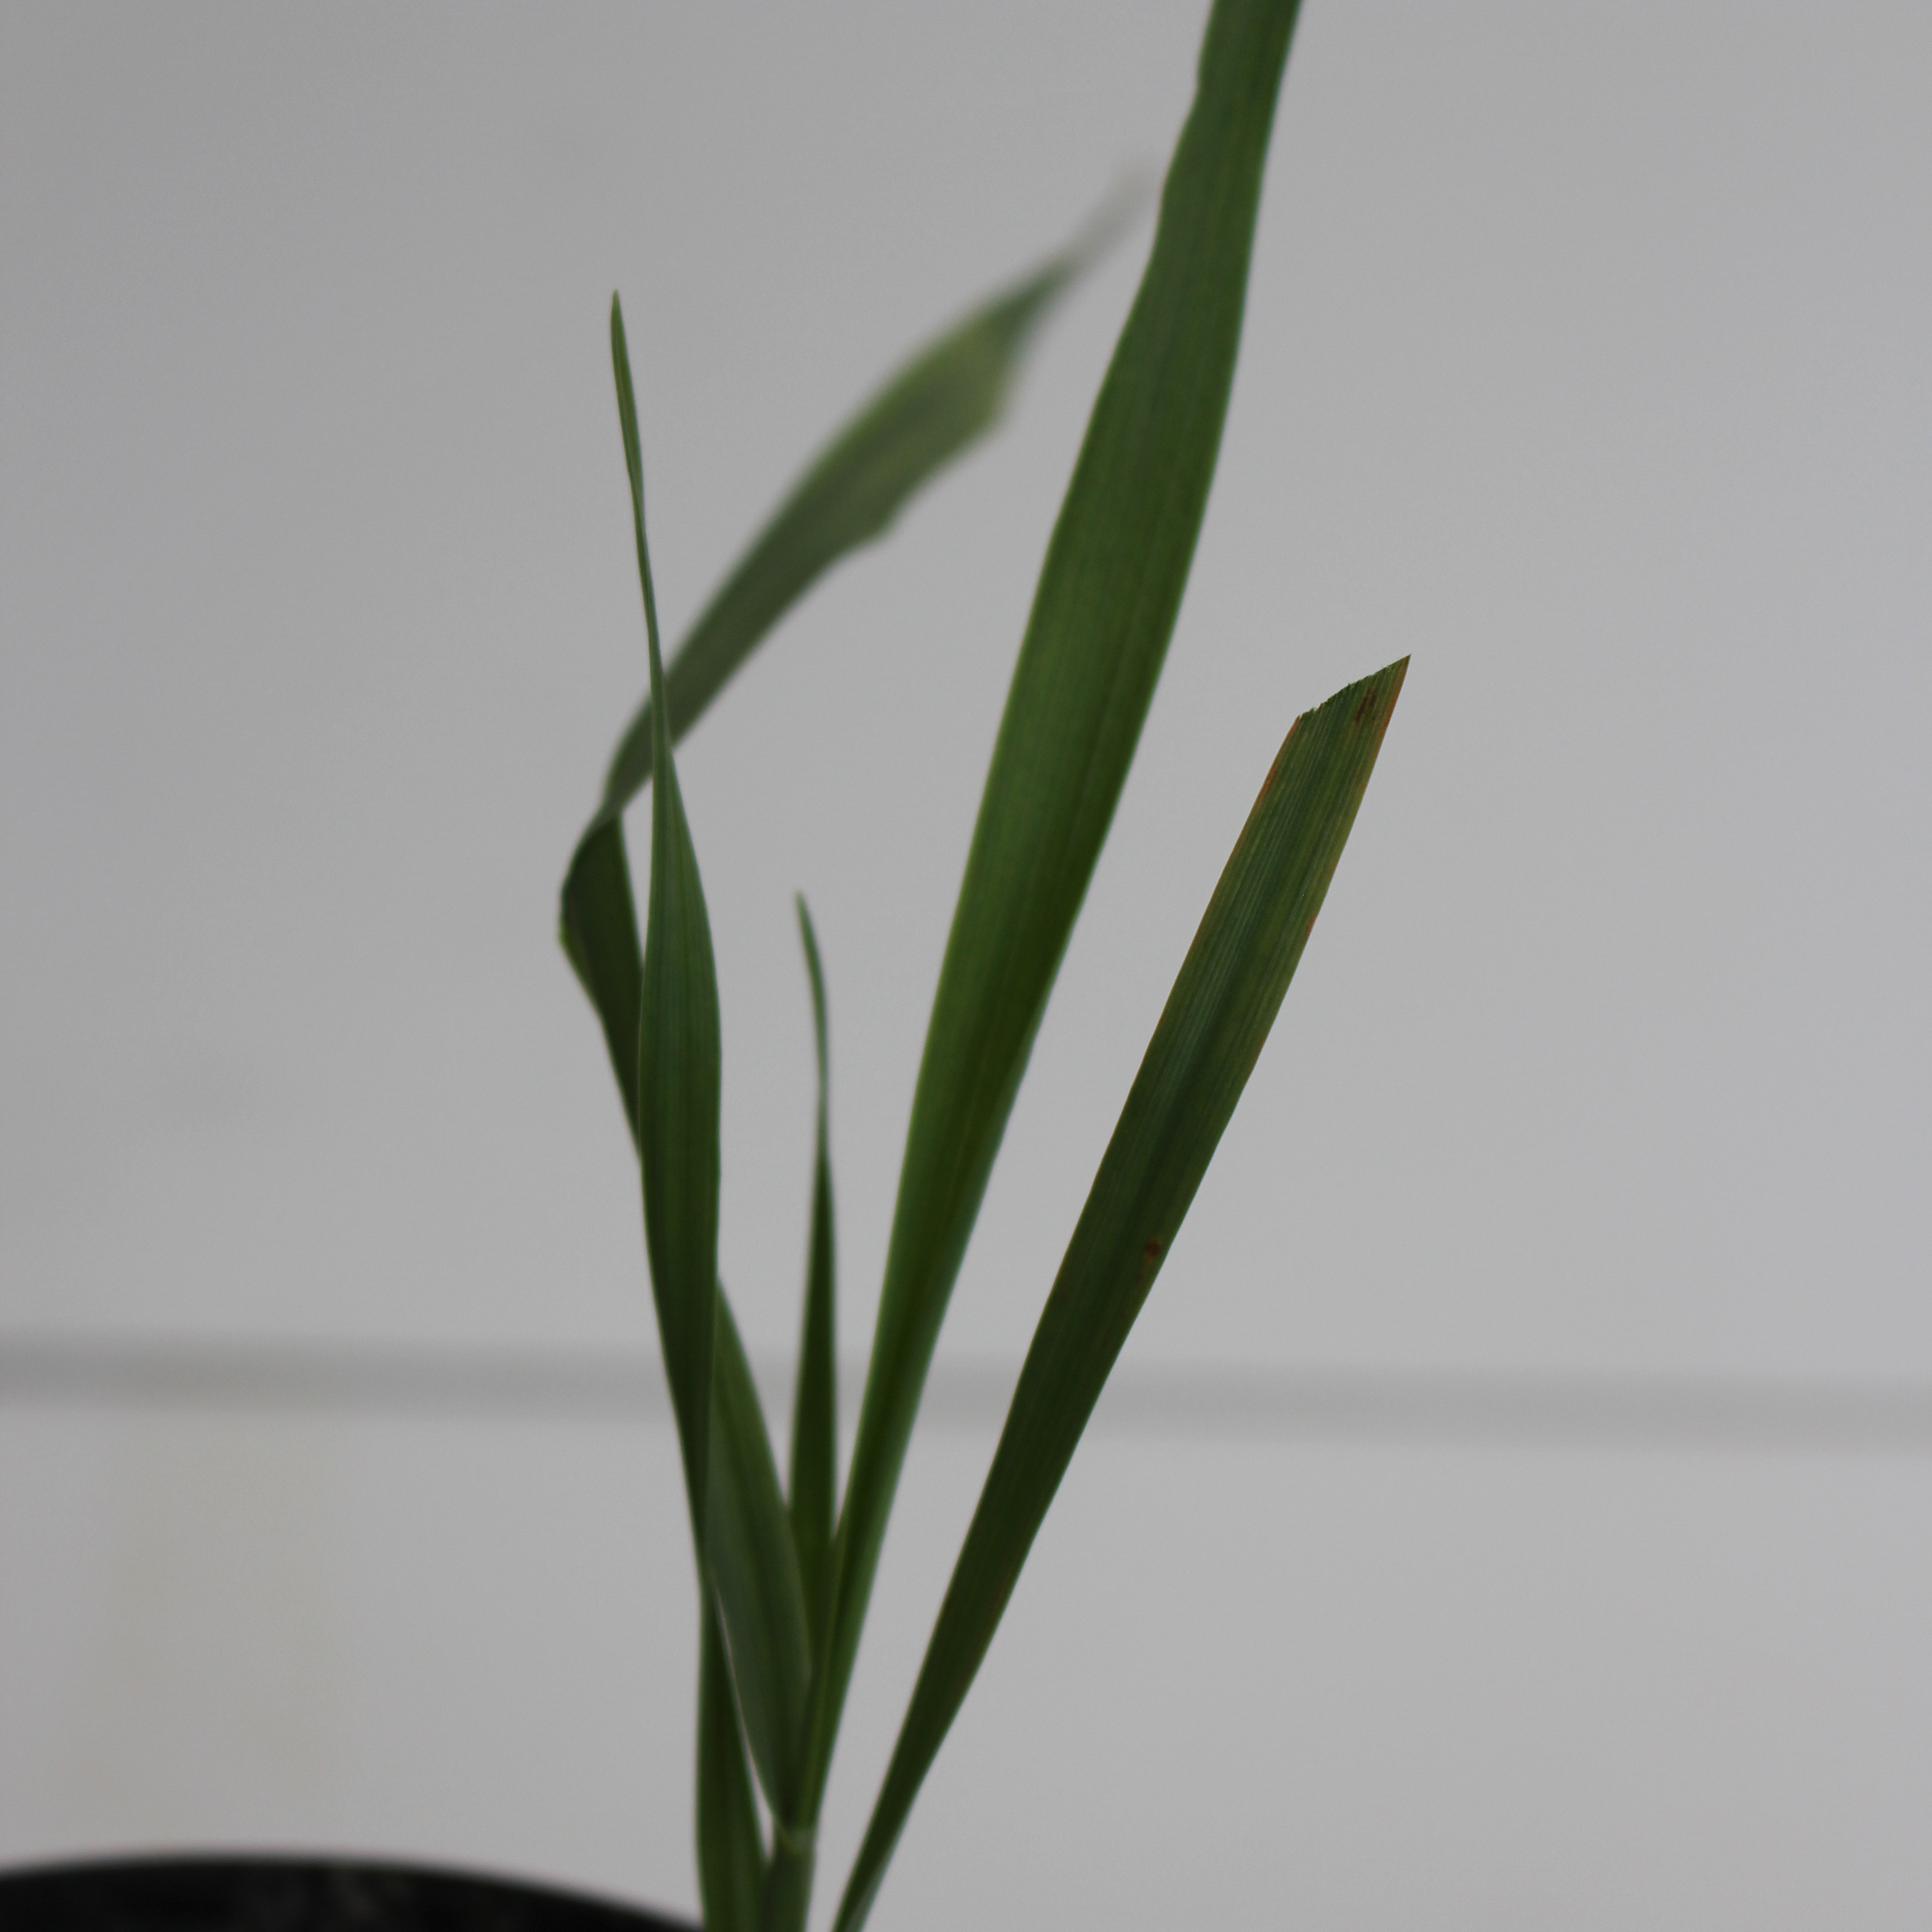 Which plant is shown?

Avena sterilis
